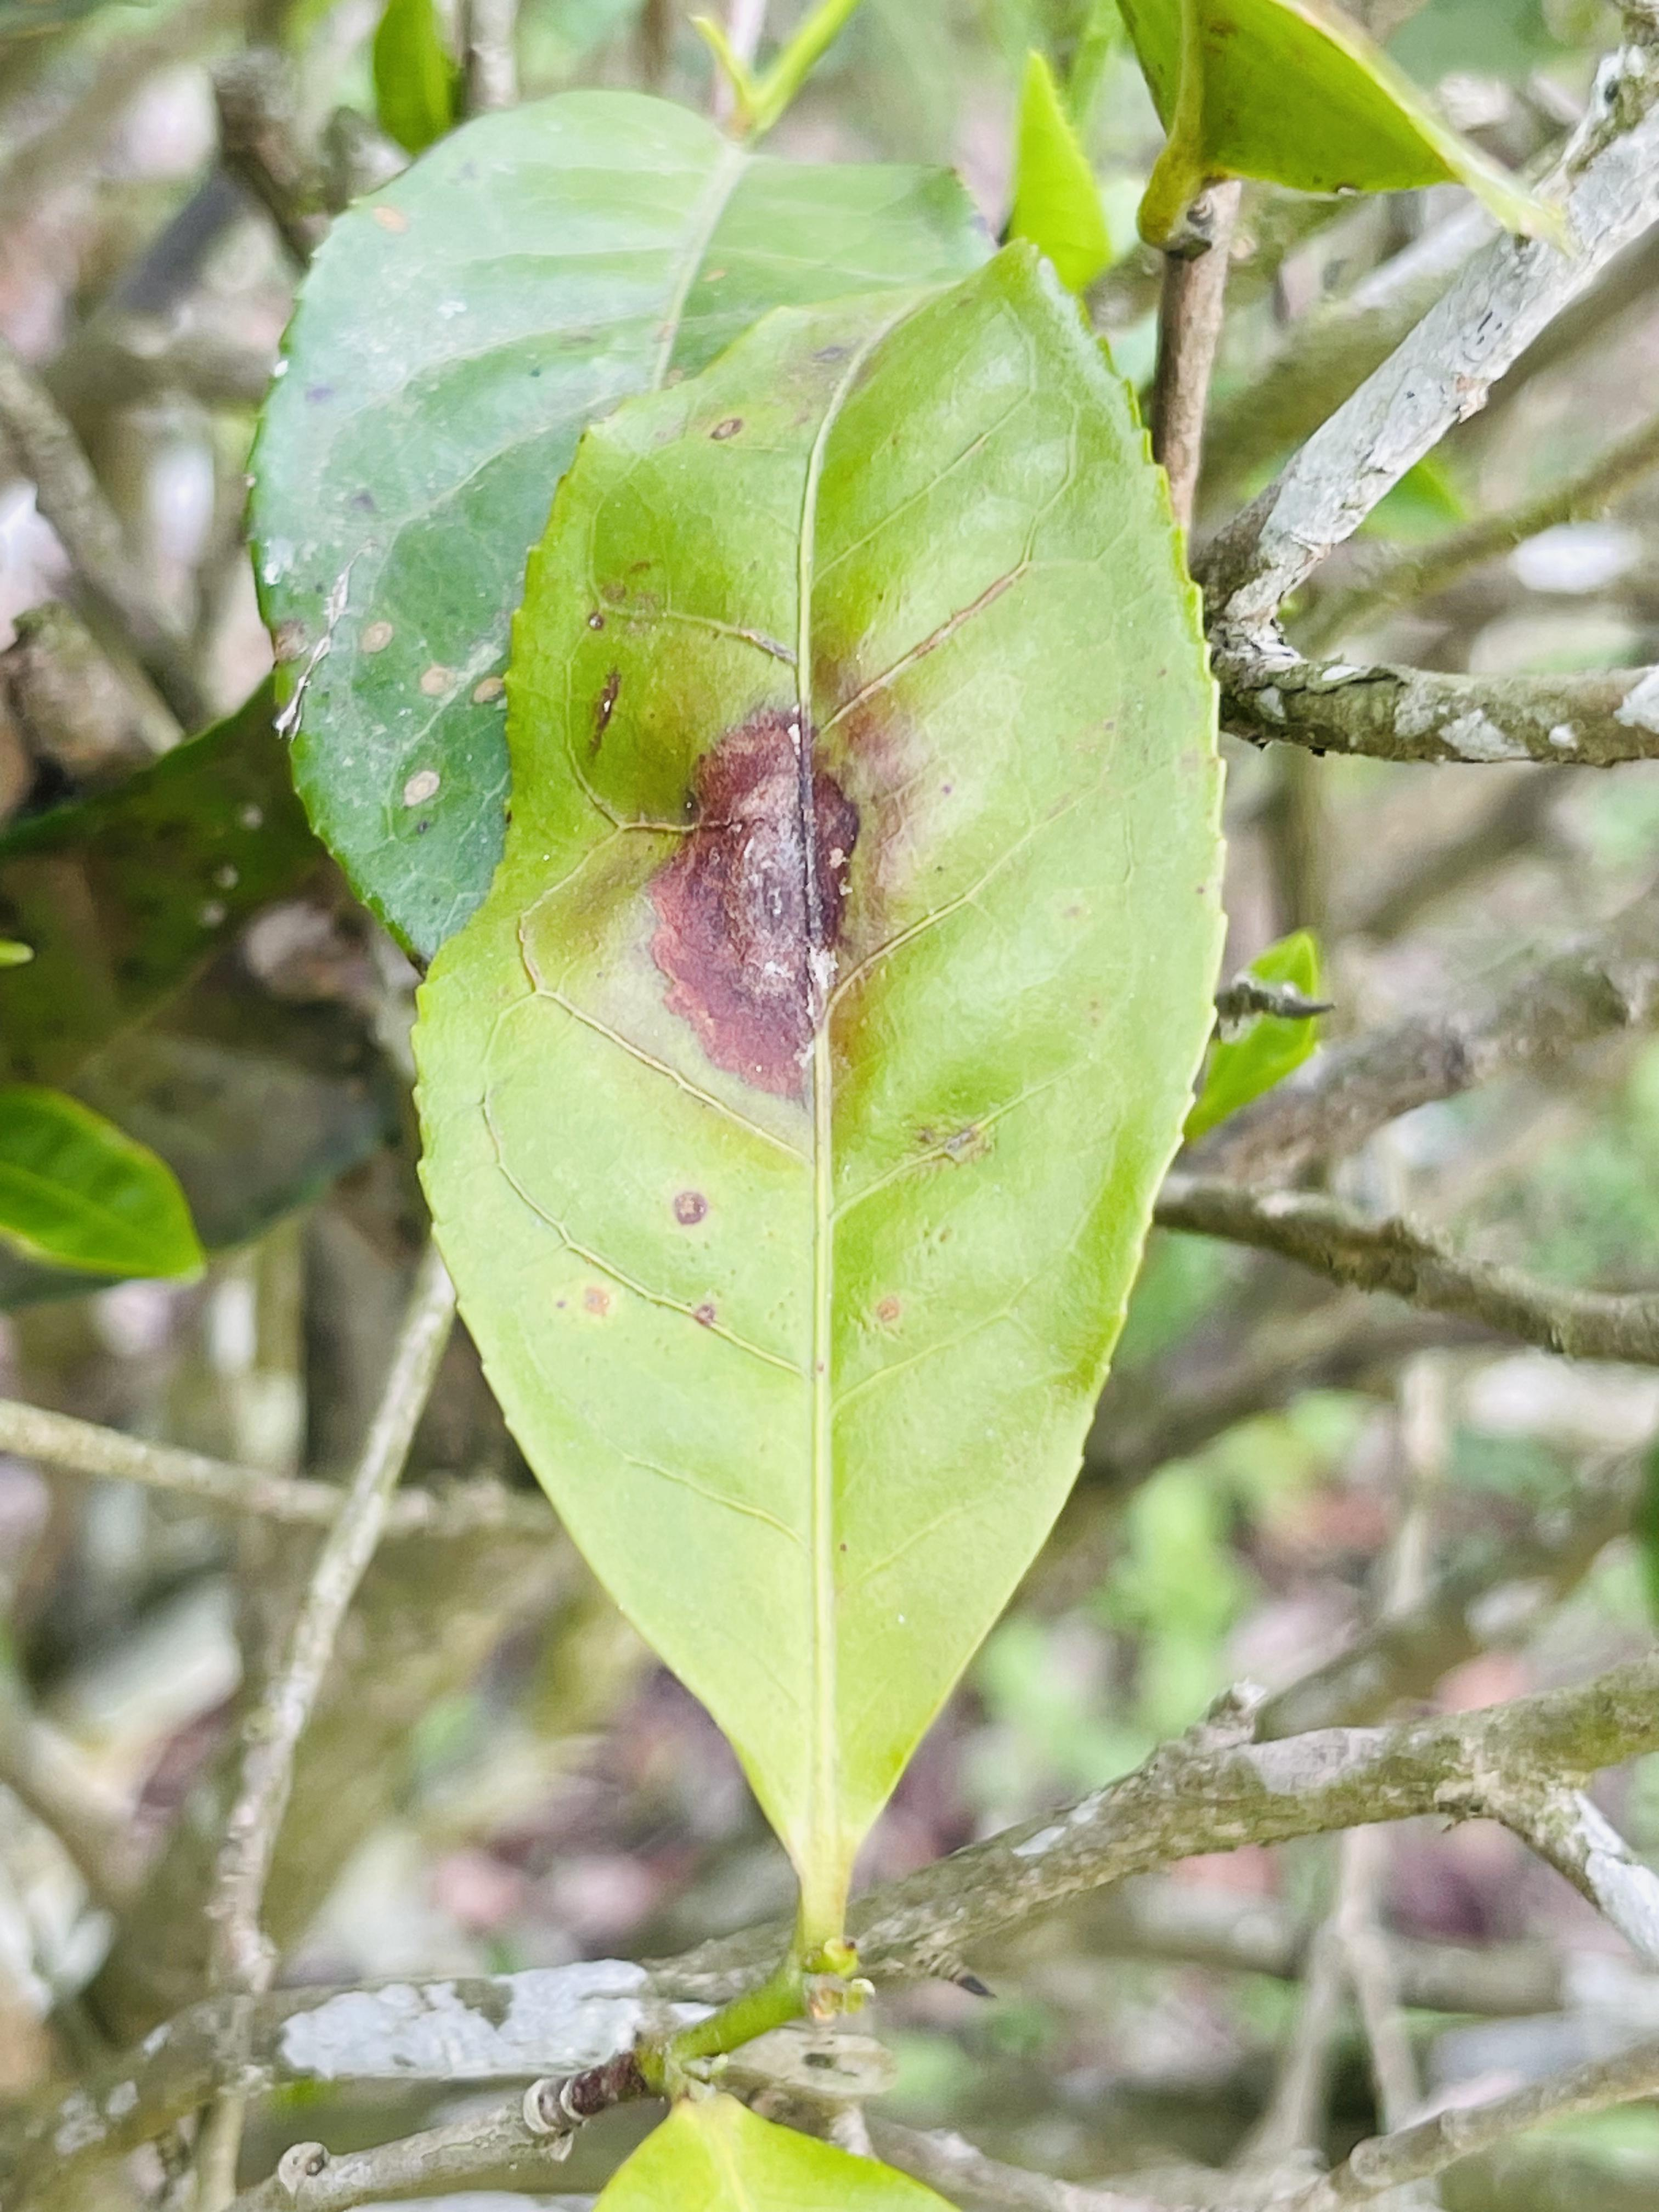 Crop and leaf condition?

tea, blight
